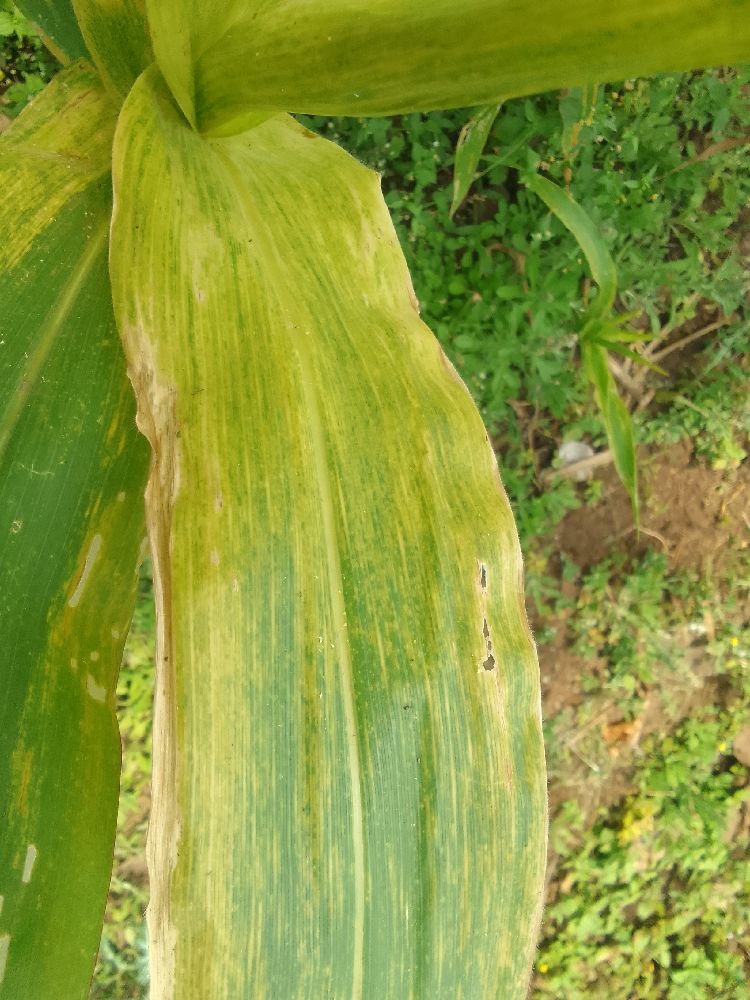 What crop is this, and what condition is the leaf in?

maize, maize lethal necrosis
